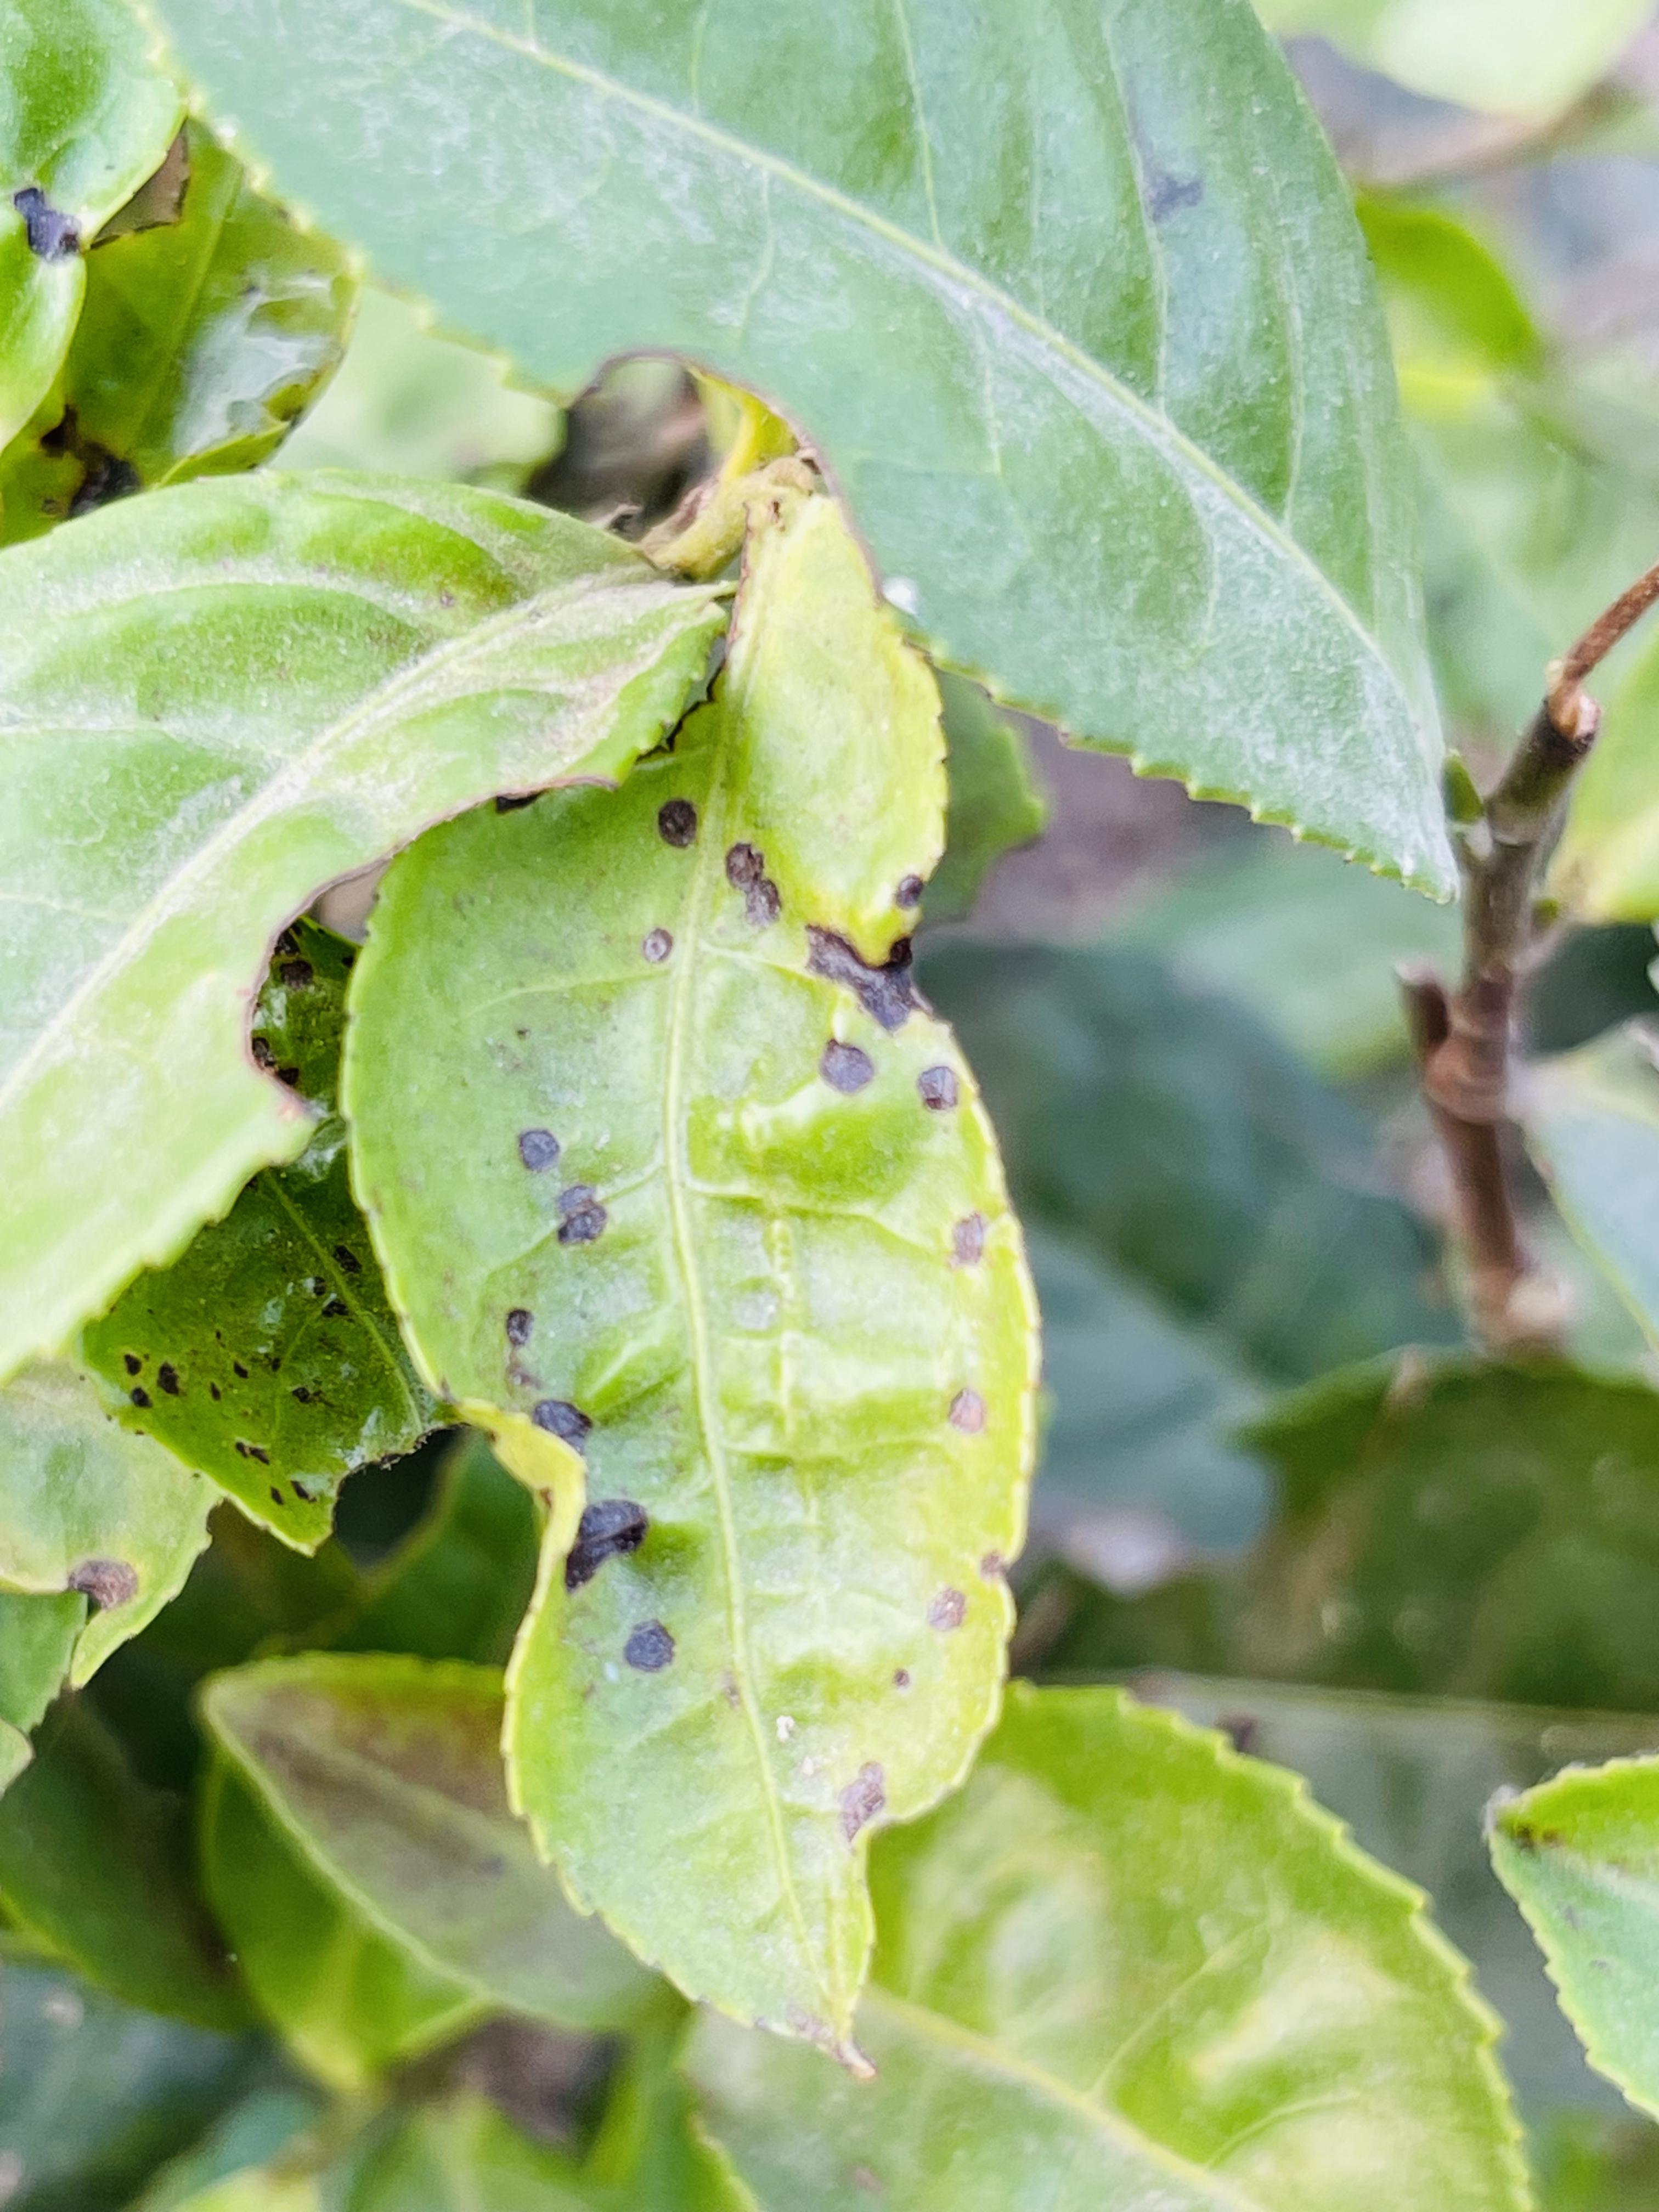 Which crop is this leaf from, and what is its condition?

tea, helopeltis
